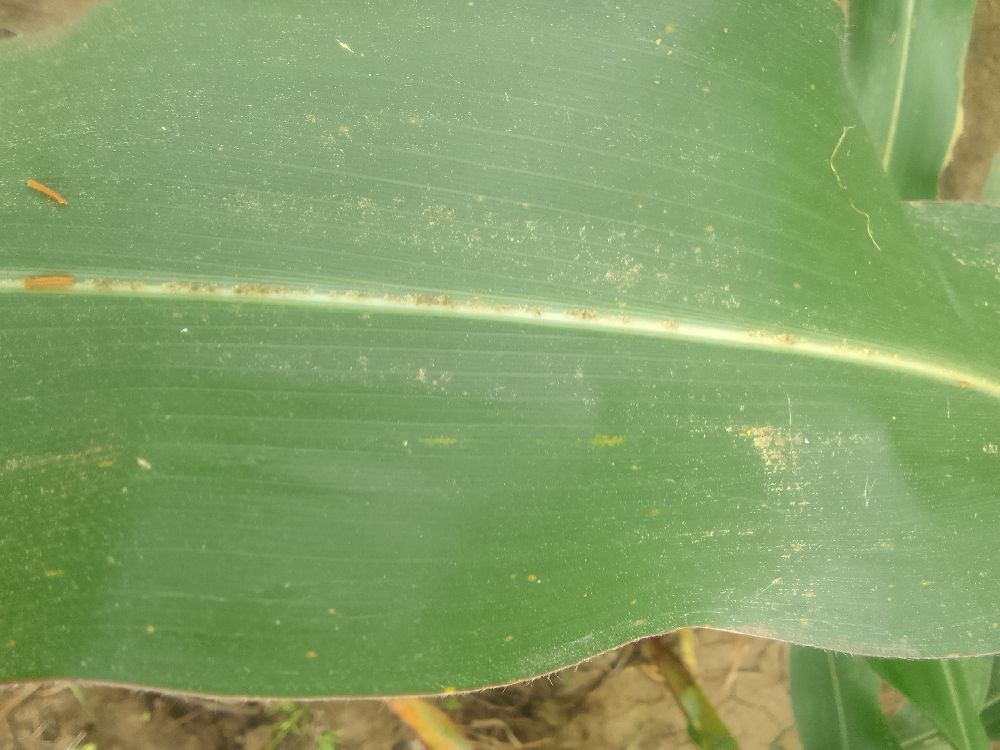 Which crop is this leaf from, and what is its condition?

maize, healthy
